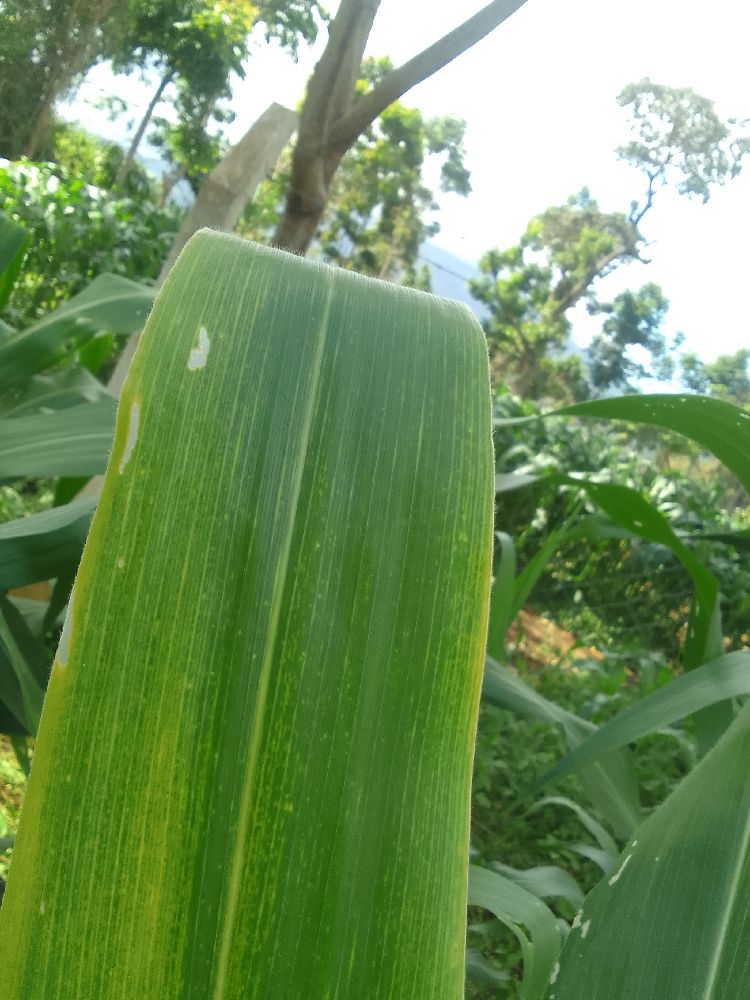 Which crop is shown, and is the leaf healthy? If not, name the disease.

maize, maize lethal necrosis
